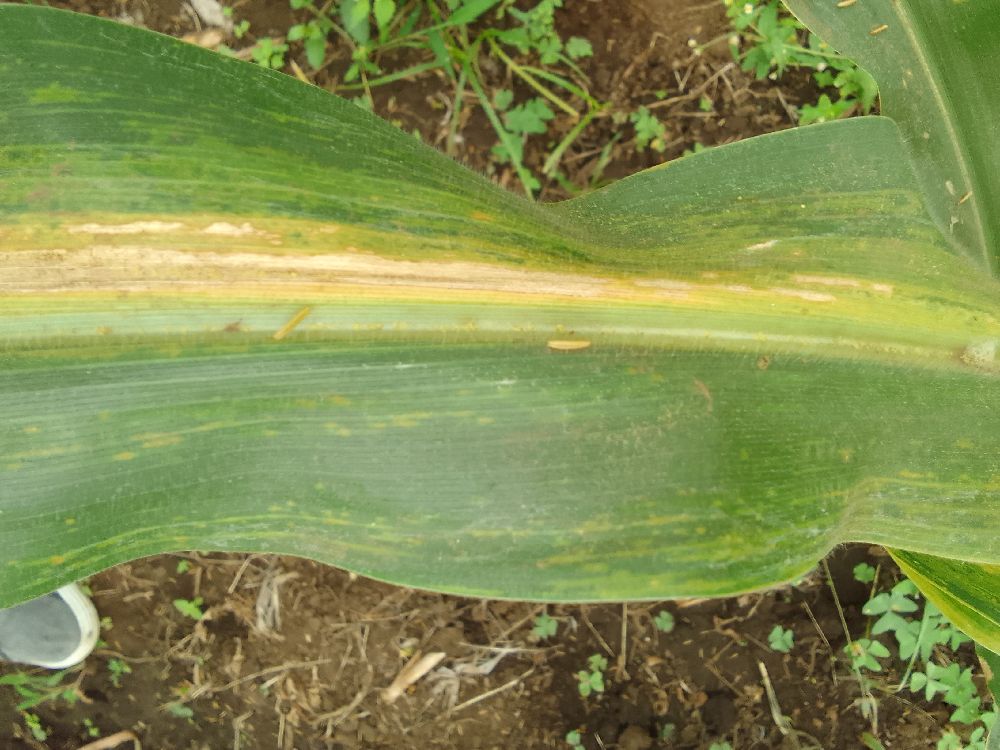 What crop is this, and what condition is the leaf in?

maize, maize lethal necrosis
